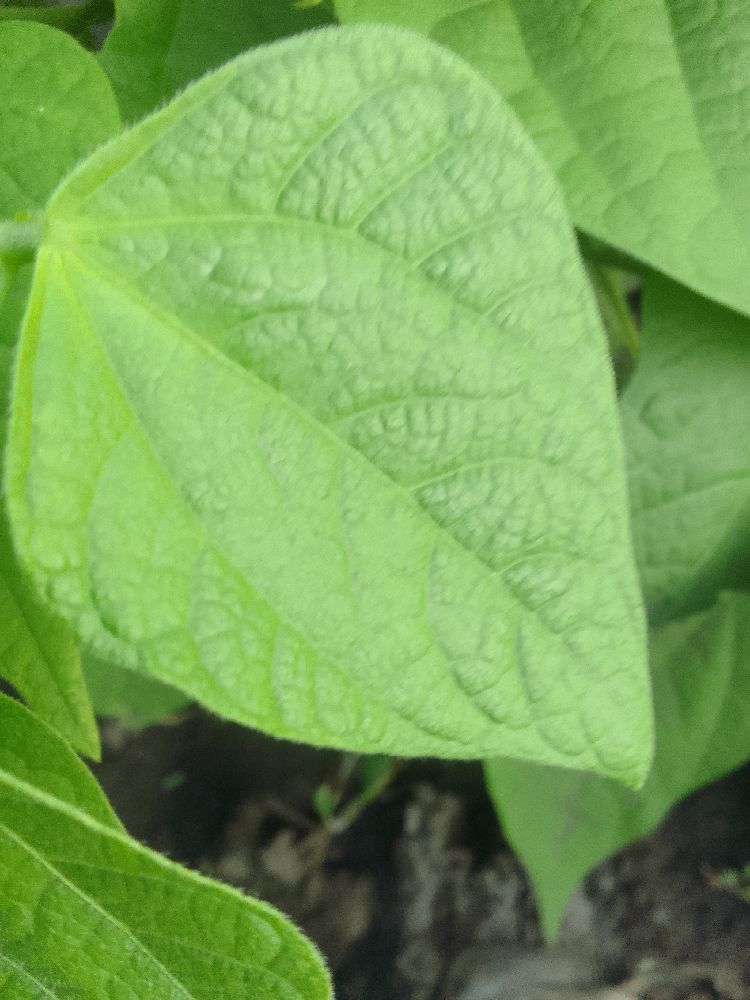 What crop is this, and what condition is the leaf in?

common bean, healthy
